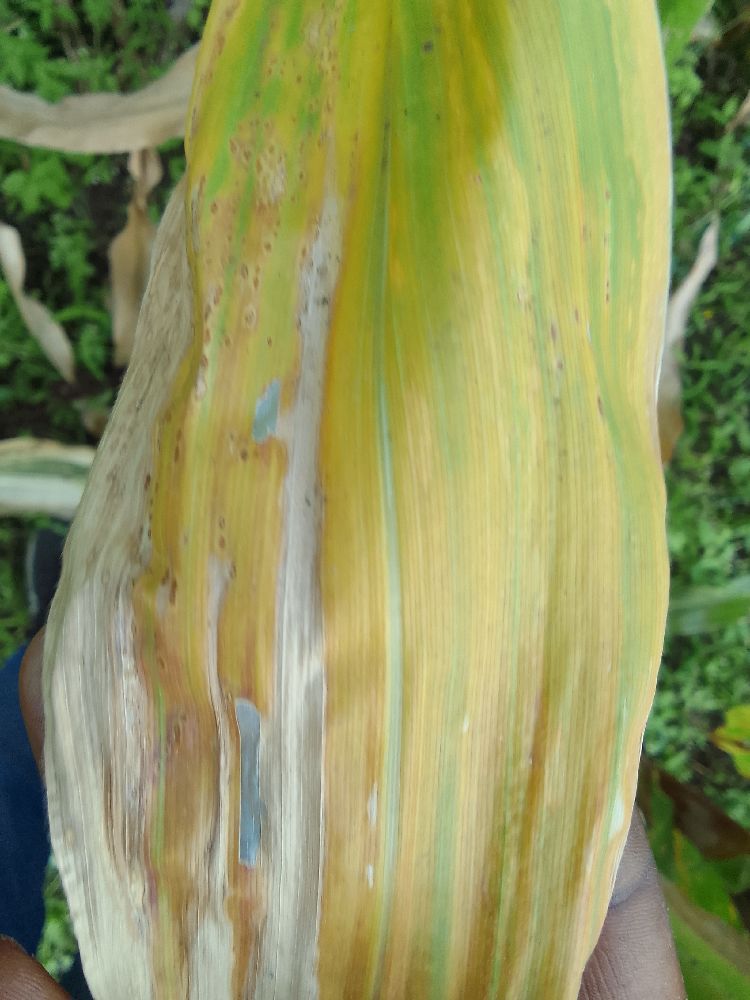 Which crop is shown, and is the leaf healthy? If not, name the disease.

maize, maize lethal necrosis
